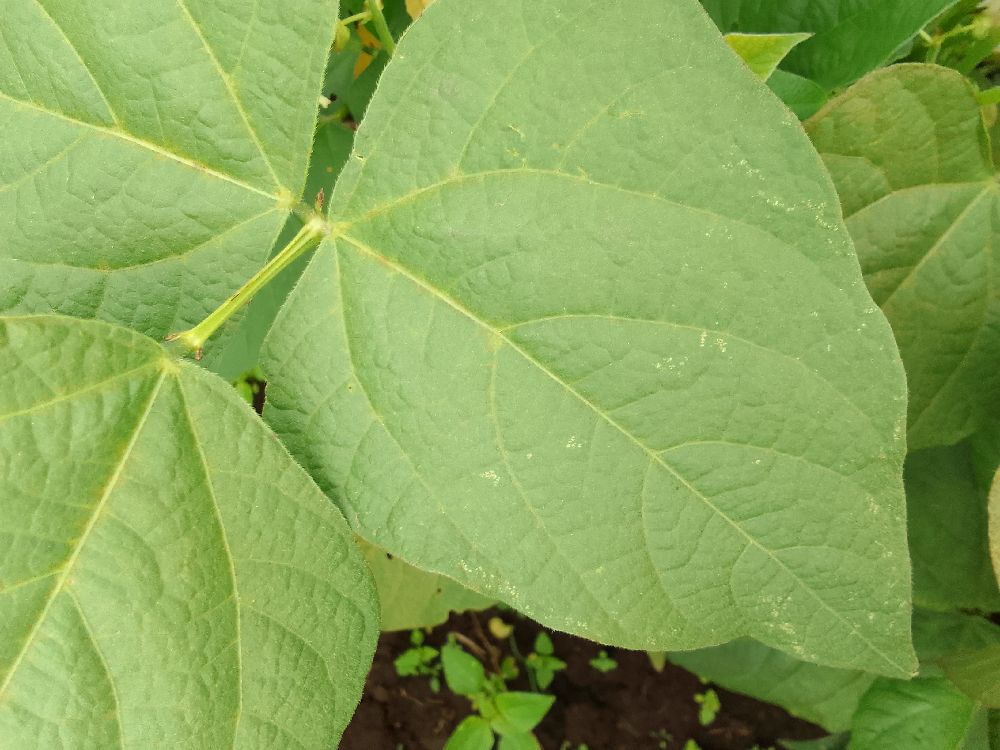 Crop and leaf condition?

common bean, healthy
